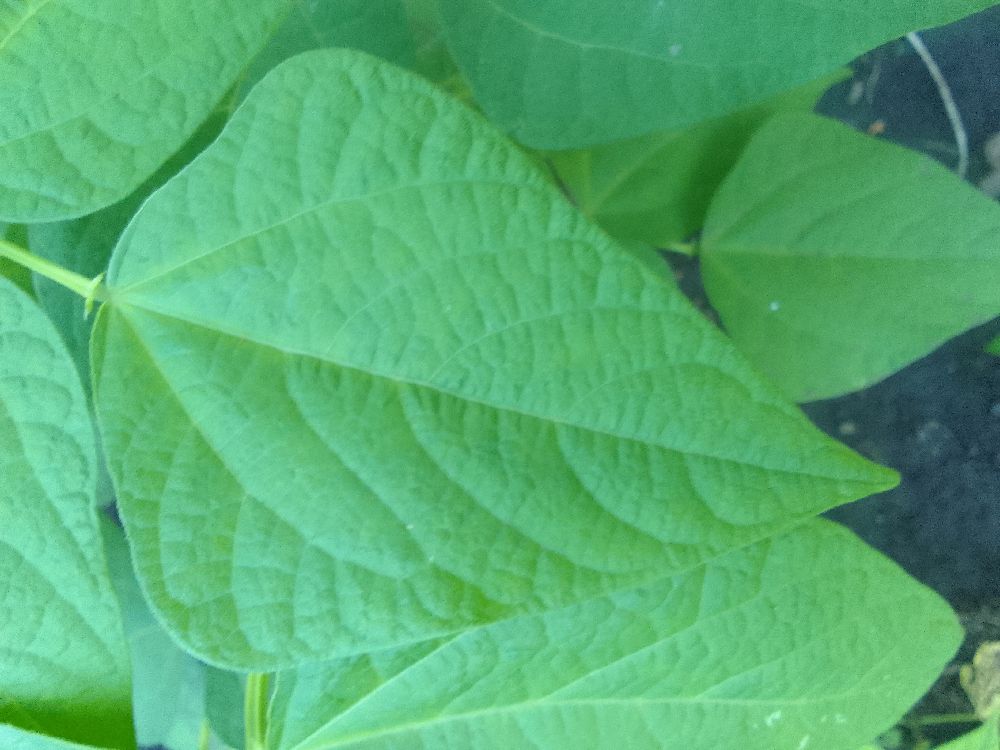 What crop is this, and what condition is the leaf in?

common bean, healthy
